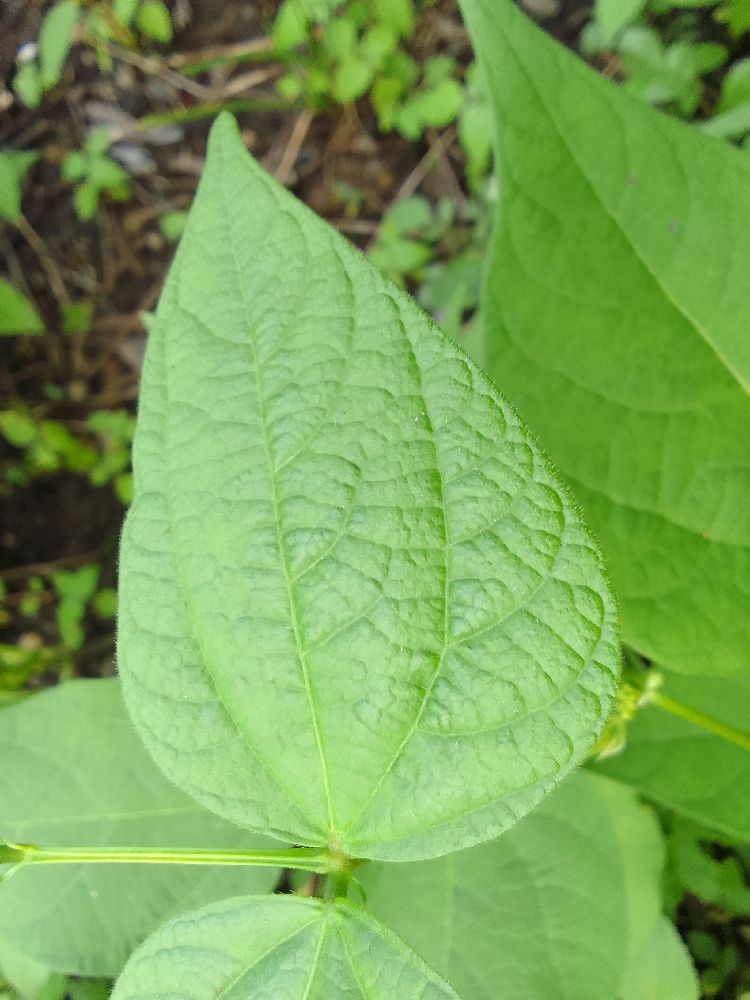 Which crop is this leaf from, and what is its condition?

common bean, healthy
